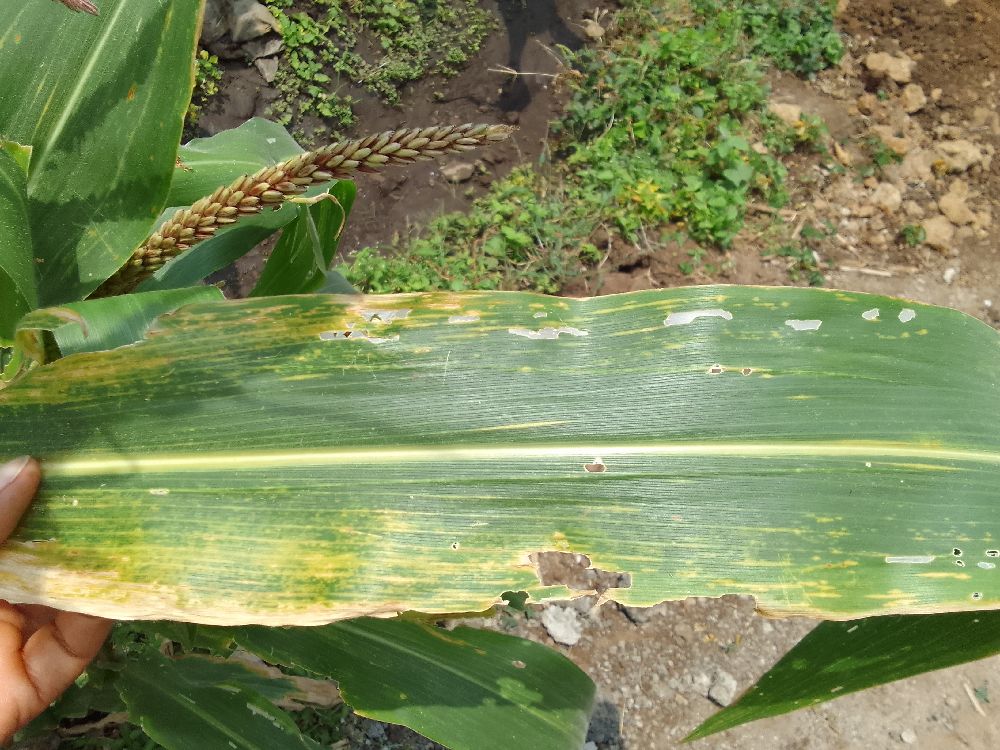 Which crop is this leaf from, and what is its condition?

maize, maize lethal necrosis
